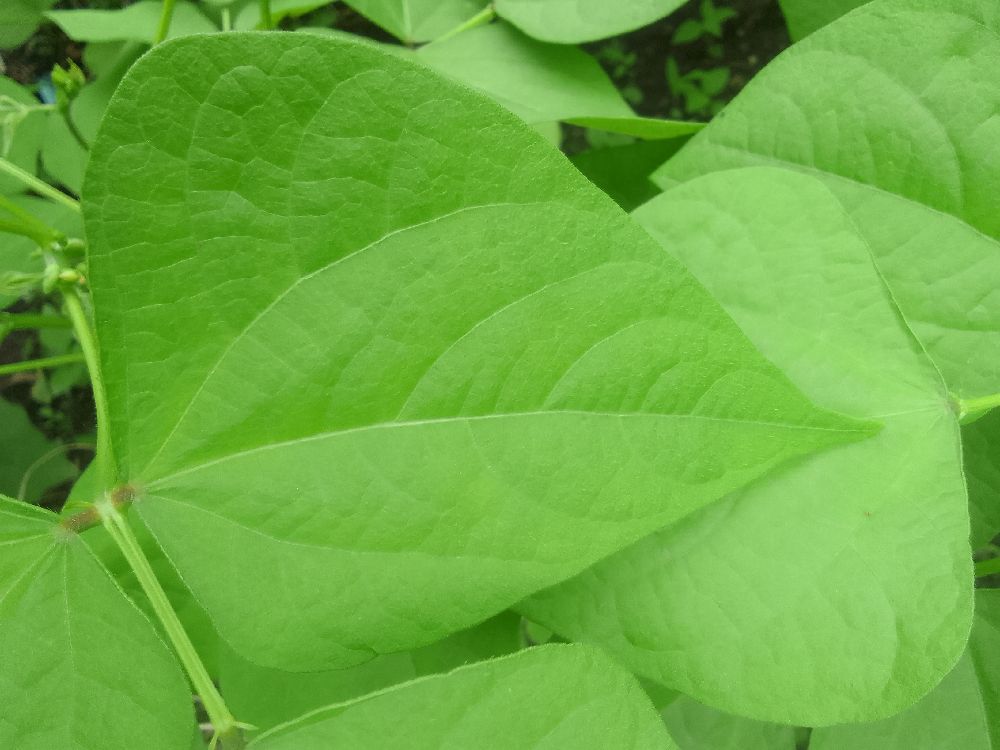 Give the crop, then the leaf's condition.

common bean, healthy
